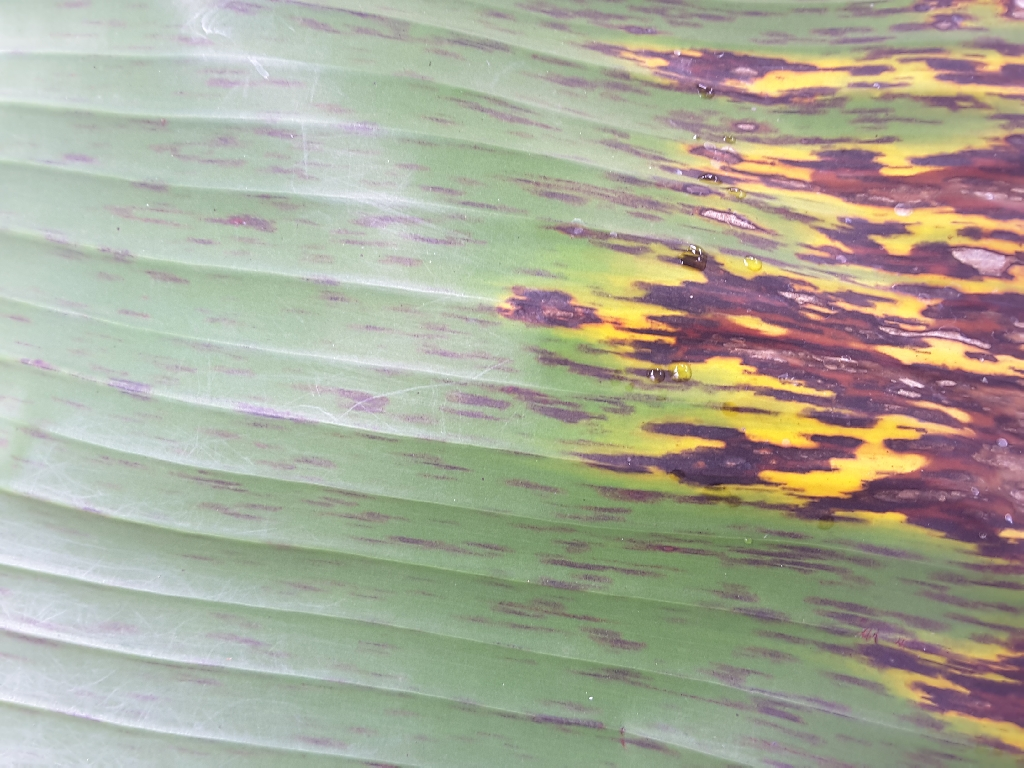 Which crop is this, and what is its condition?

banana, black sigatoka
